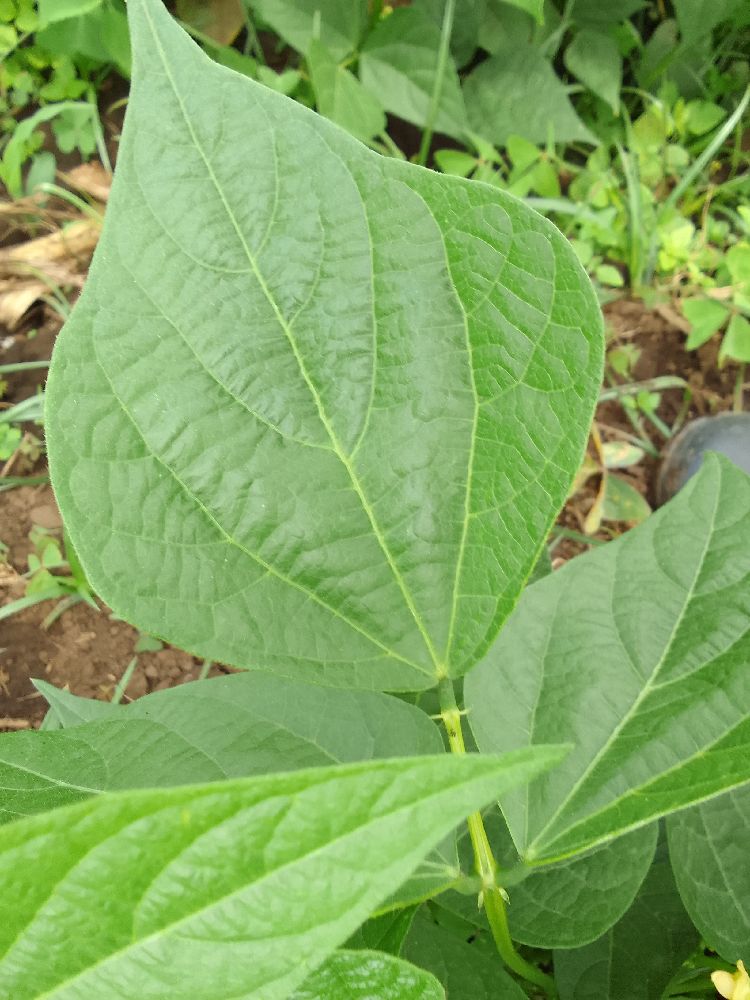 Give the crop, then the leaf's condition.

common bean, healthy
